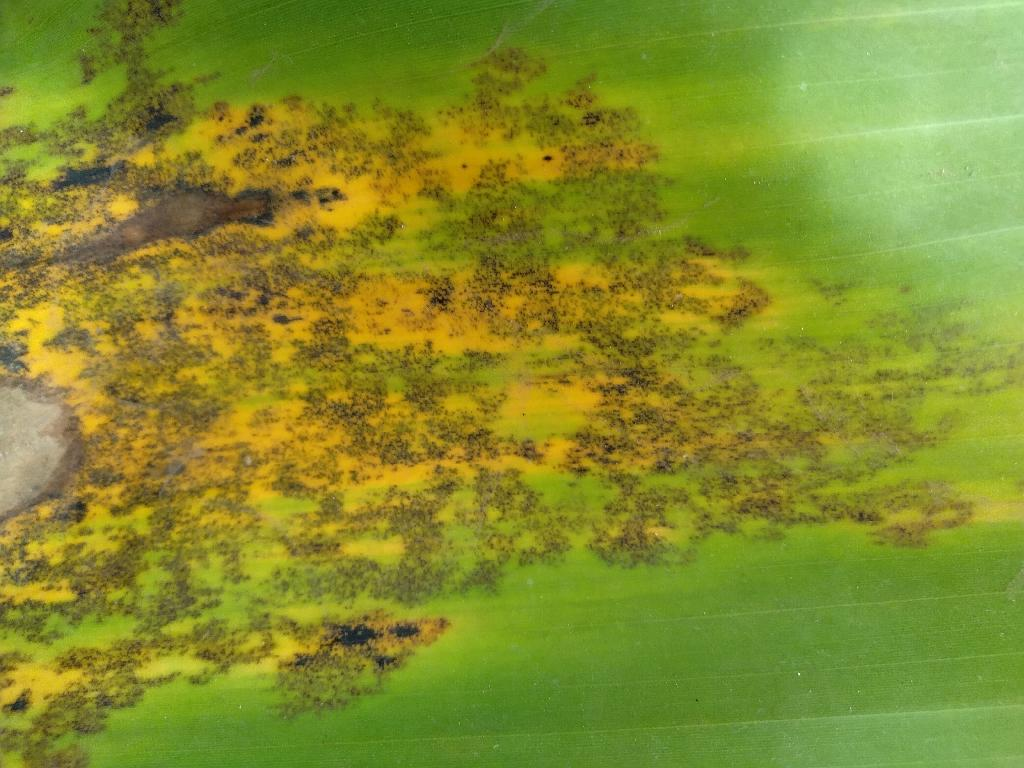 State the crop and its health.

banana, black sigatoka
